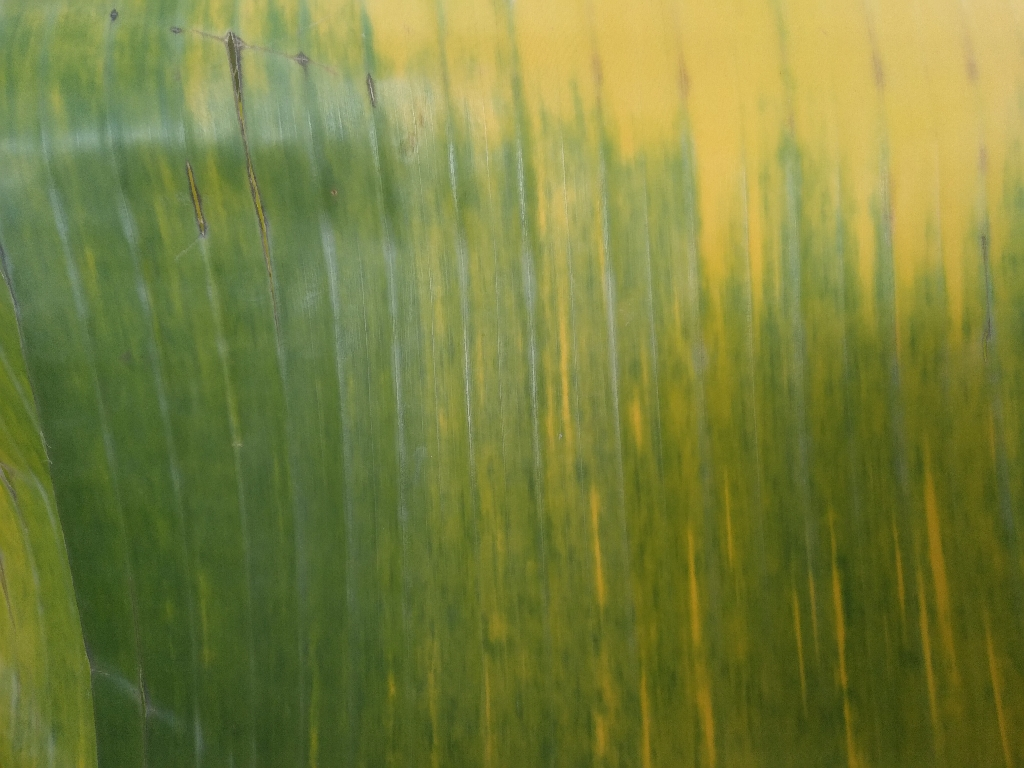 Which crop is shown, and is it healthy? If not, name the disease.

banana, fusarium wilt race 1
